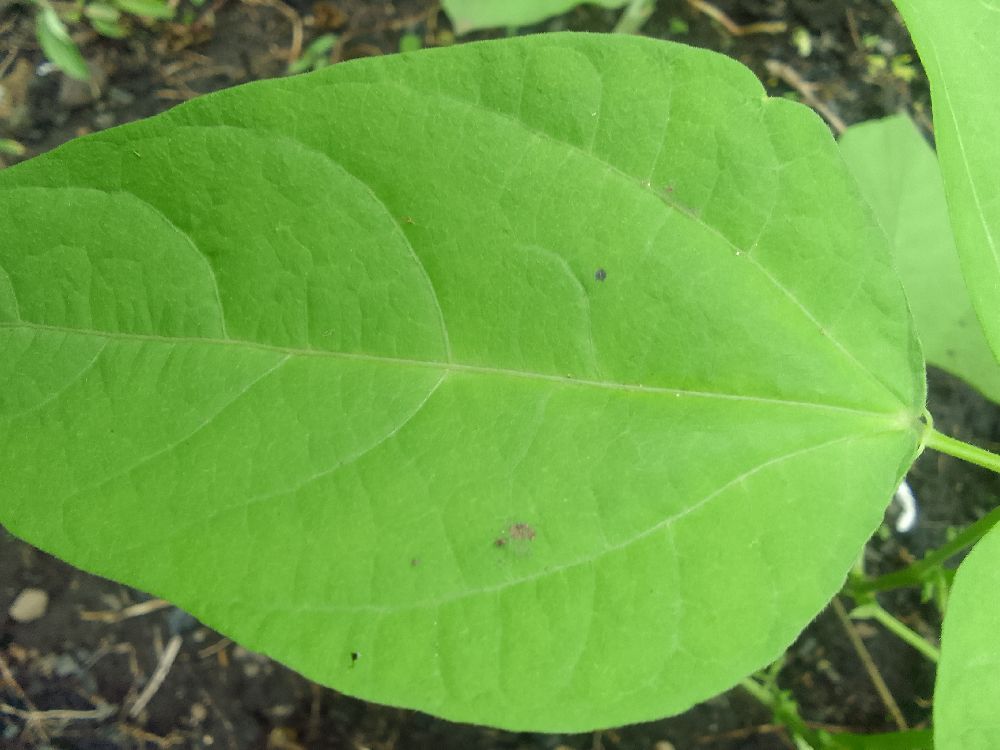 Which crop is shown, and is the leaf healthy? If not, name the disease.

common bean, healthy
